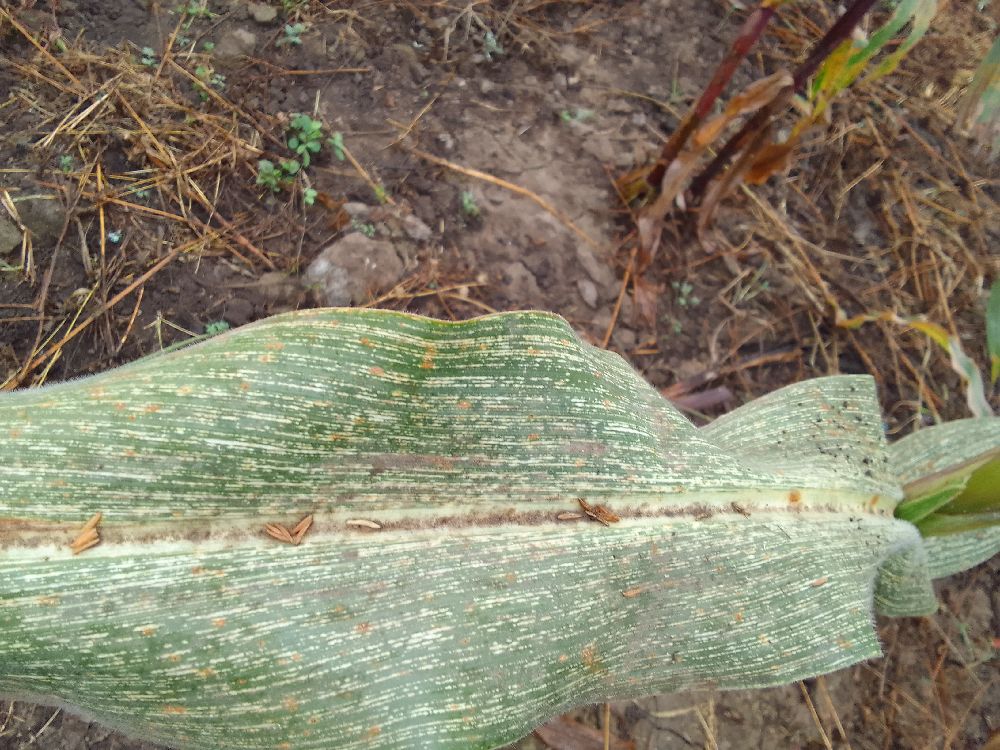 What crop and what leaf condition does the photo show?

maize, maize streak virus
